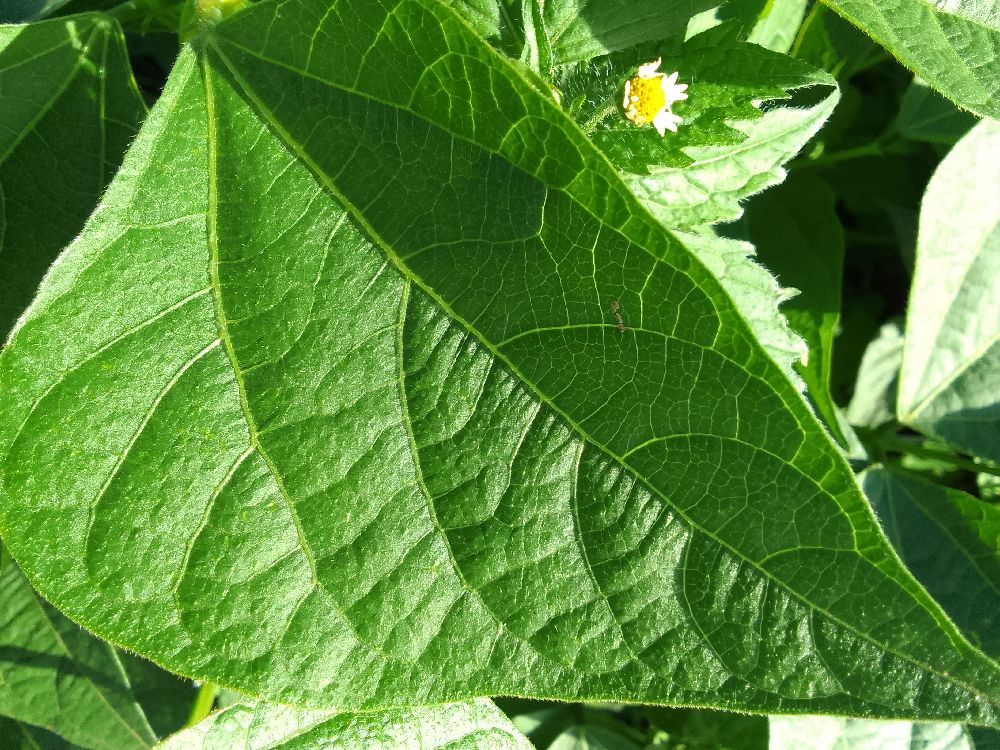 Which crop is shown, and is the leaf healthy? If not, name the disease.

common bean, healthy
